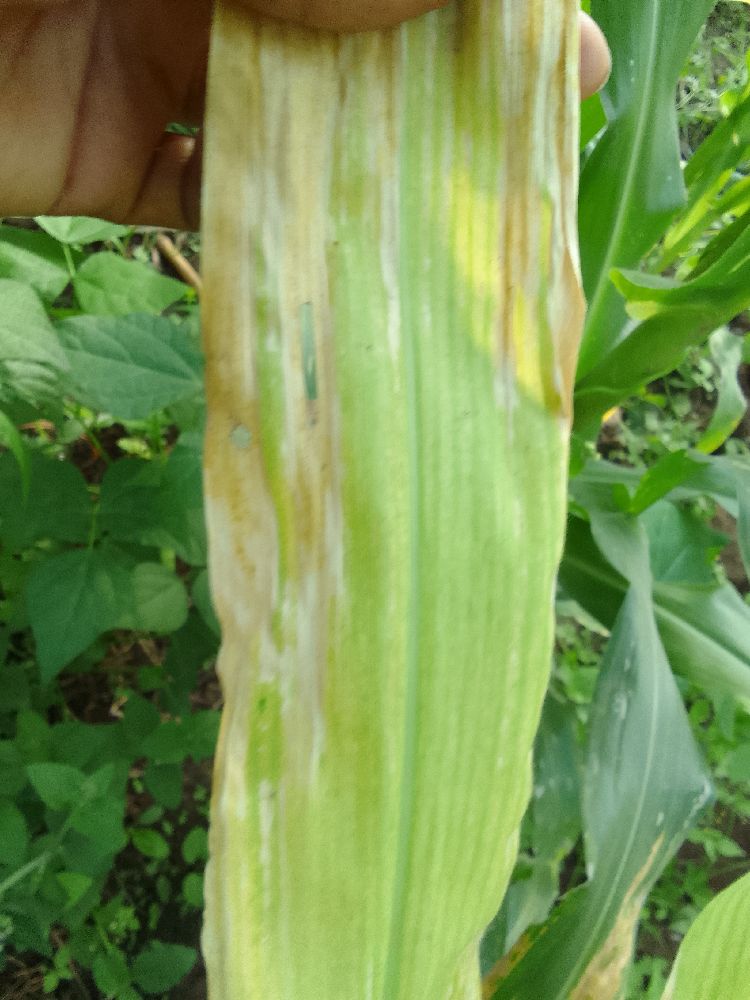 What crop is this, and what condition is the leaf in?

maize, maize lethal necrosis
